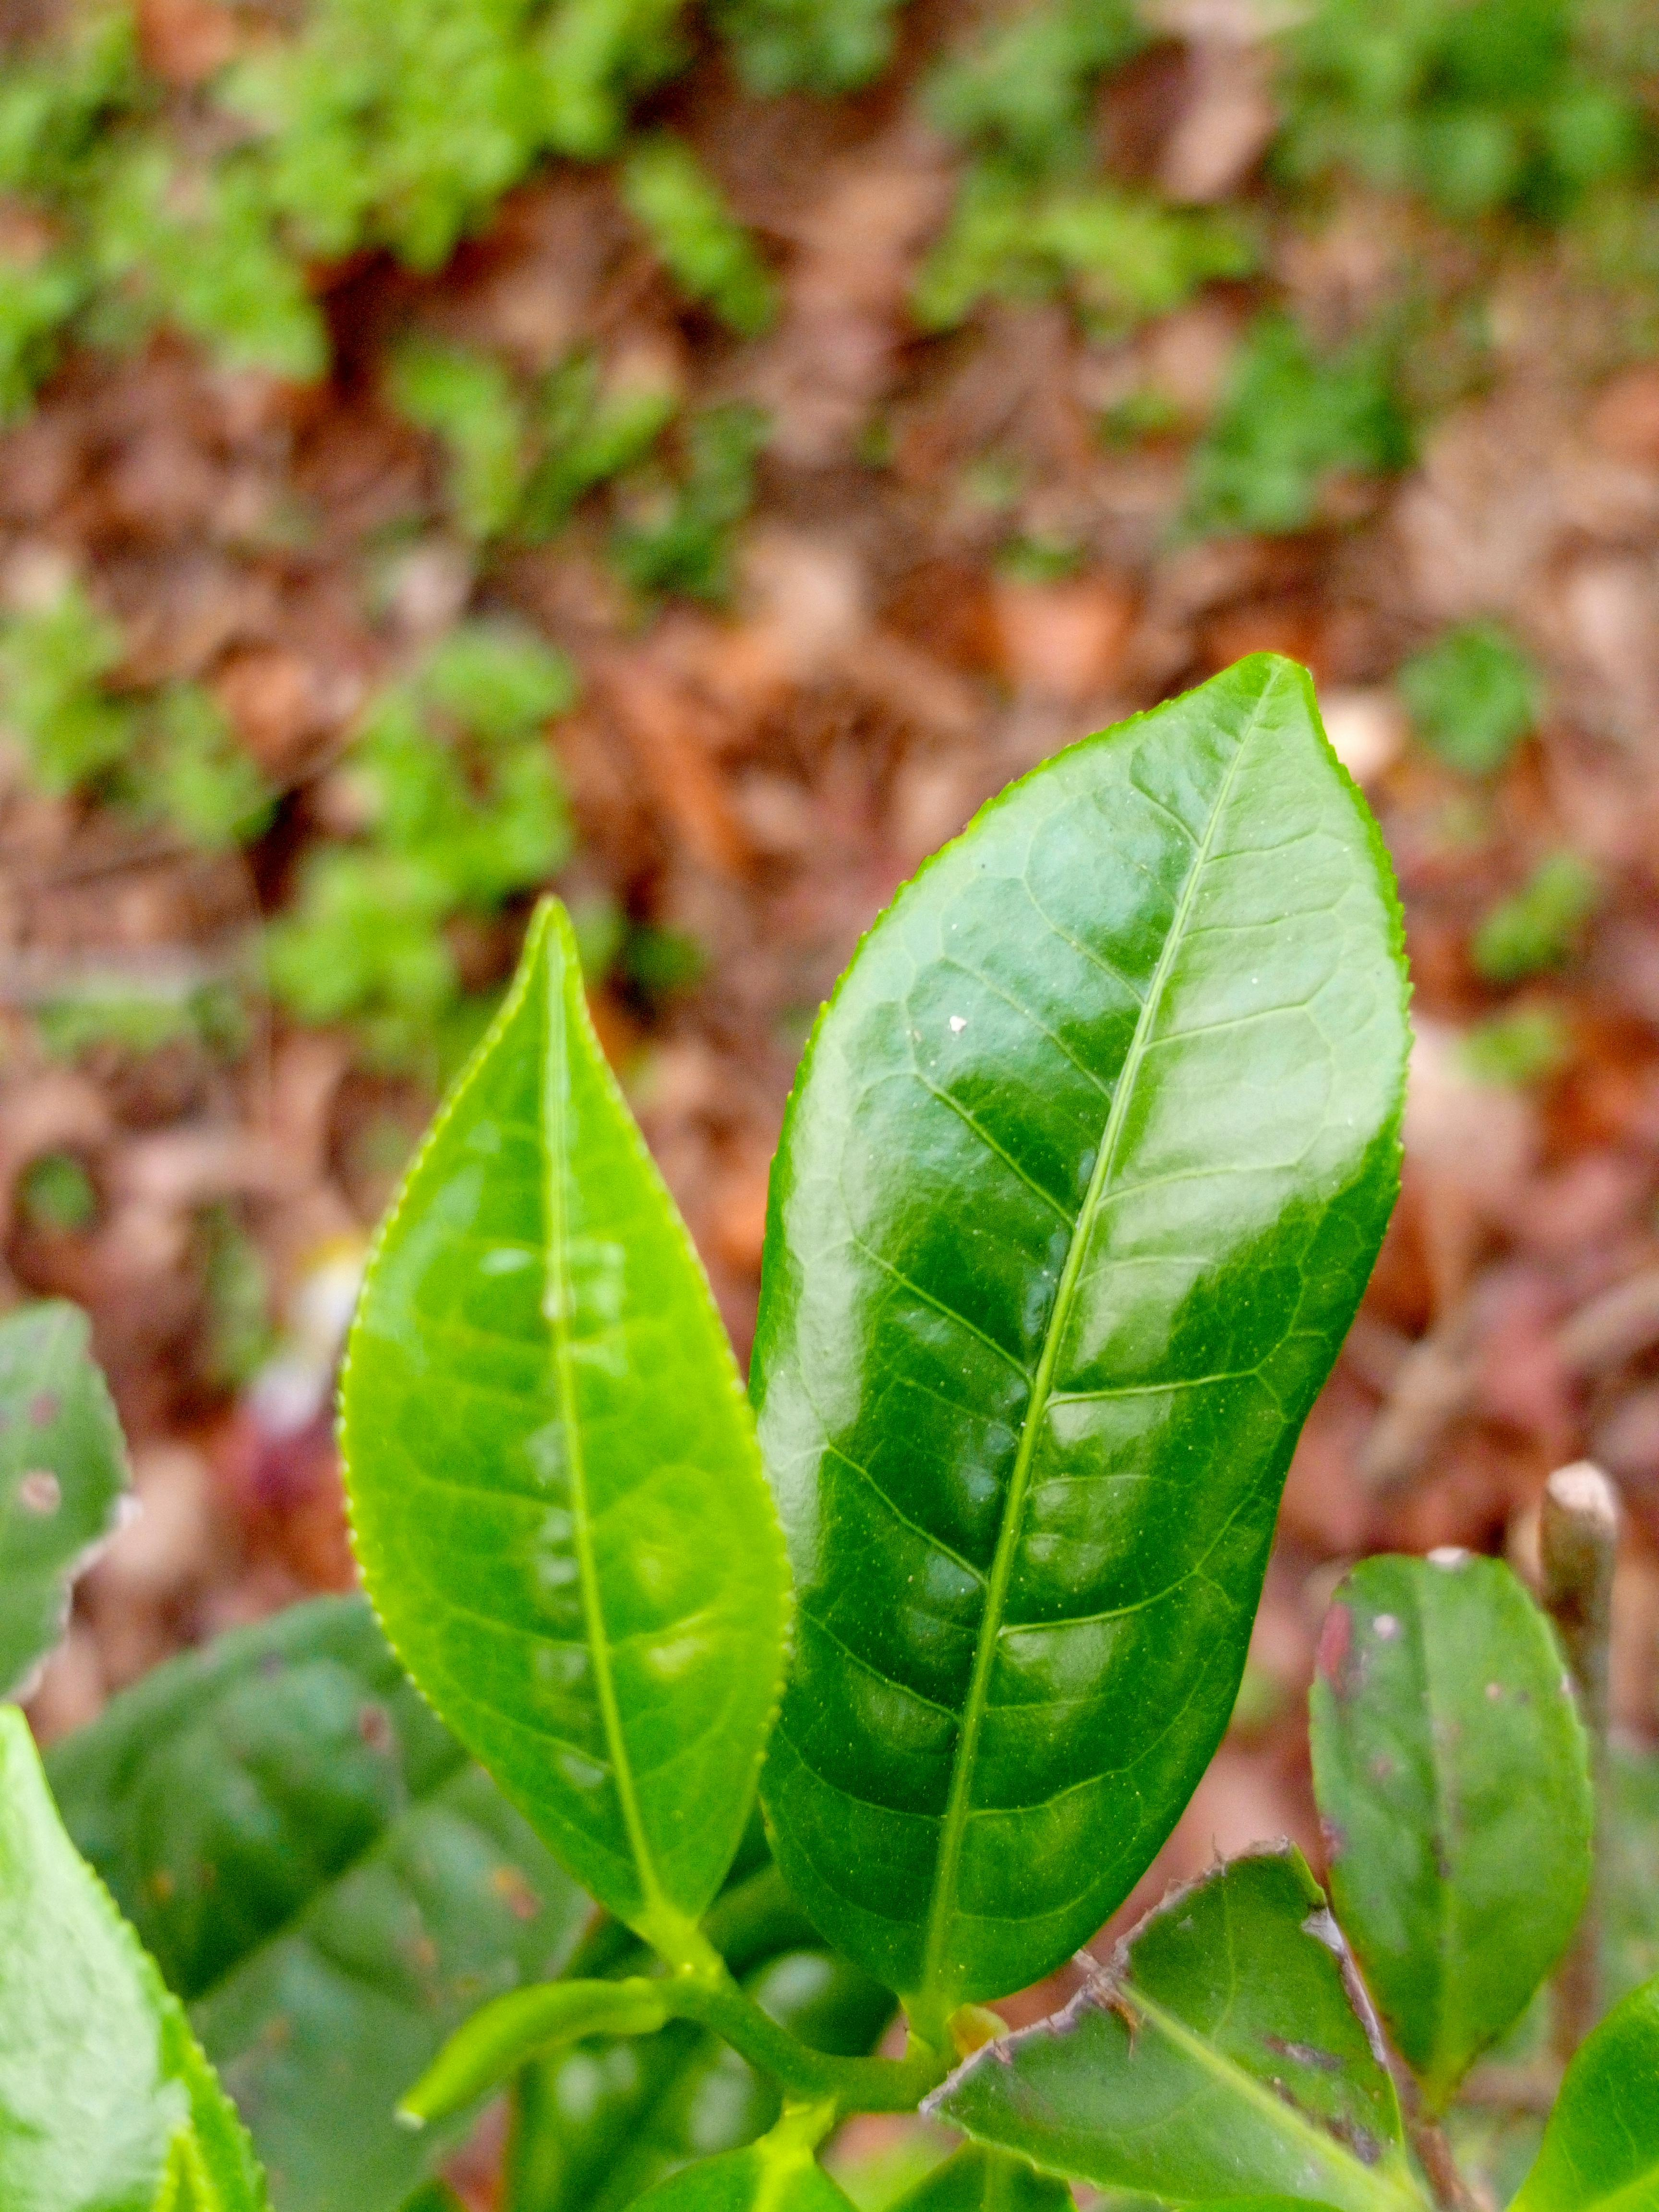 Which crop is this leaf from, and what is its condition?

tea, healthy leaf
